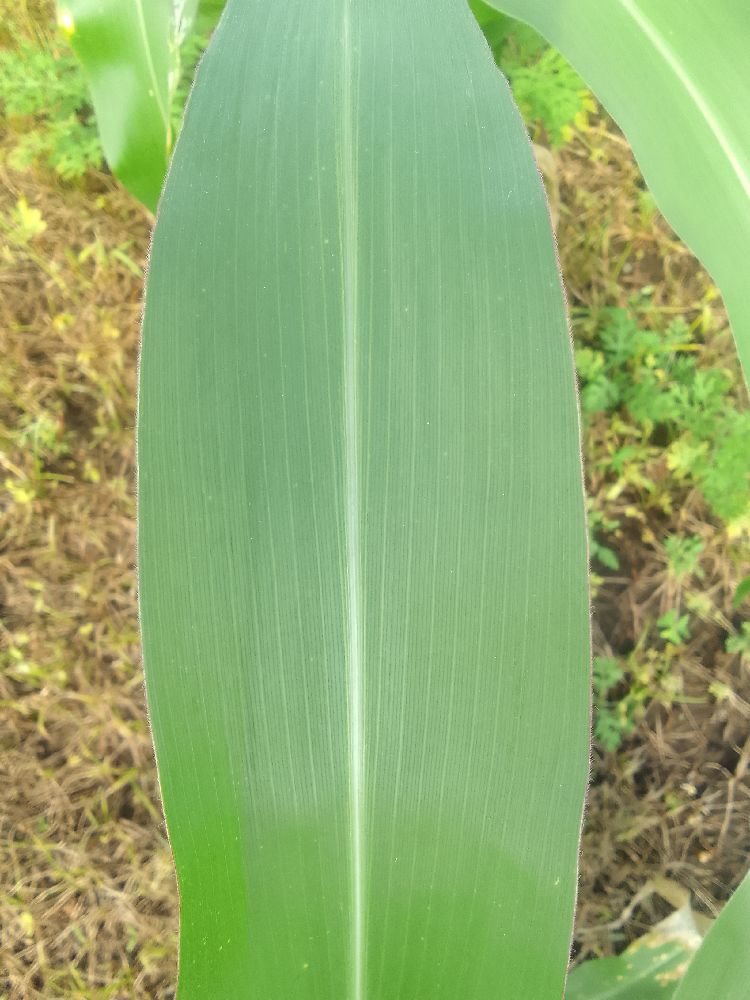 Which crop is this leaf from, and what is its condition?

maize, healthy
